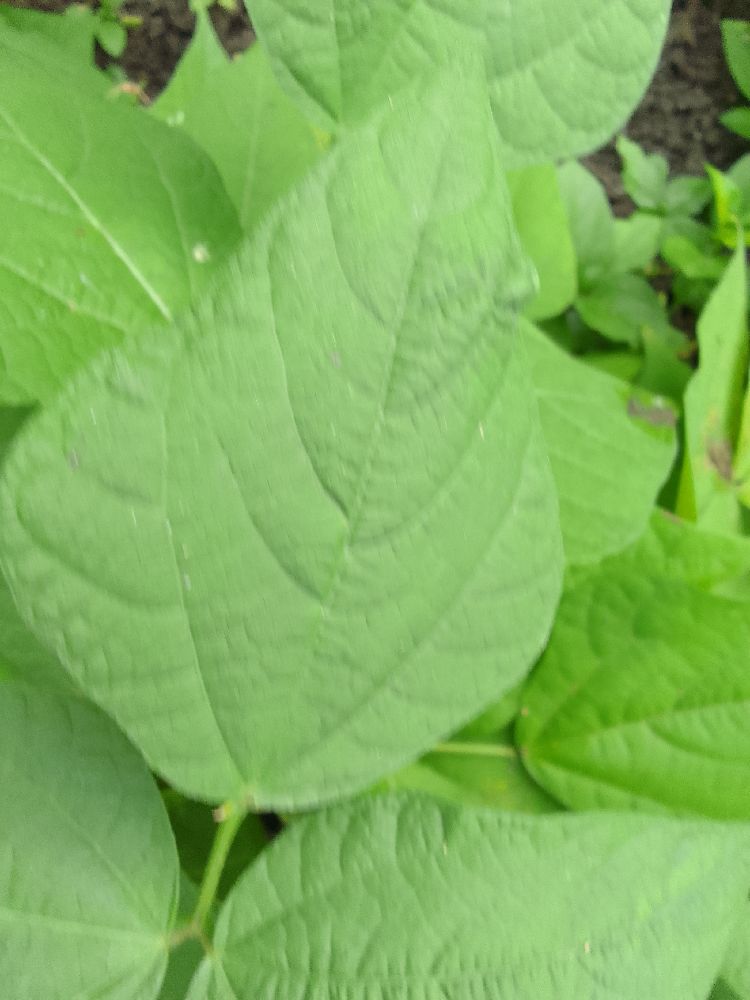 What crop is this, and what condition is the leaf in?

common bean, healthy
